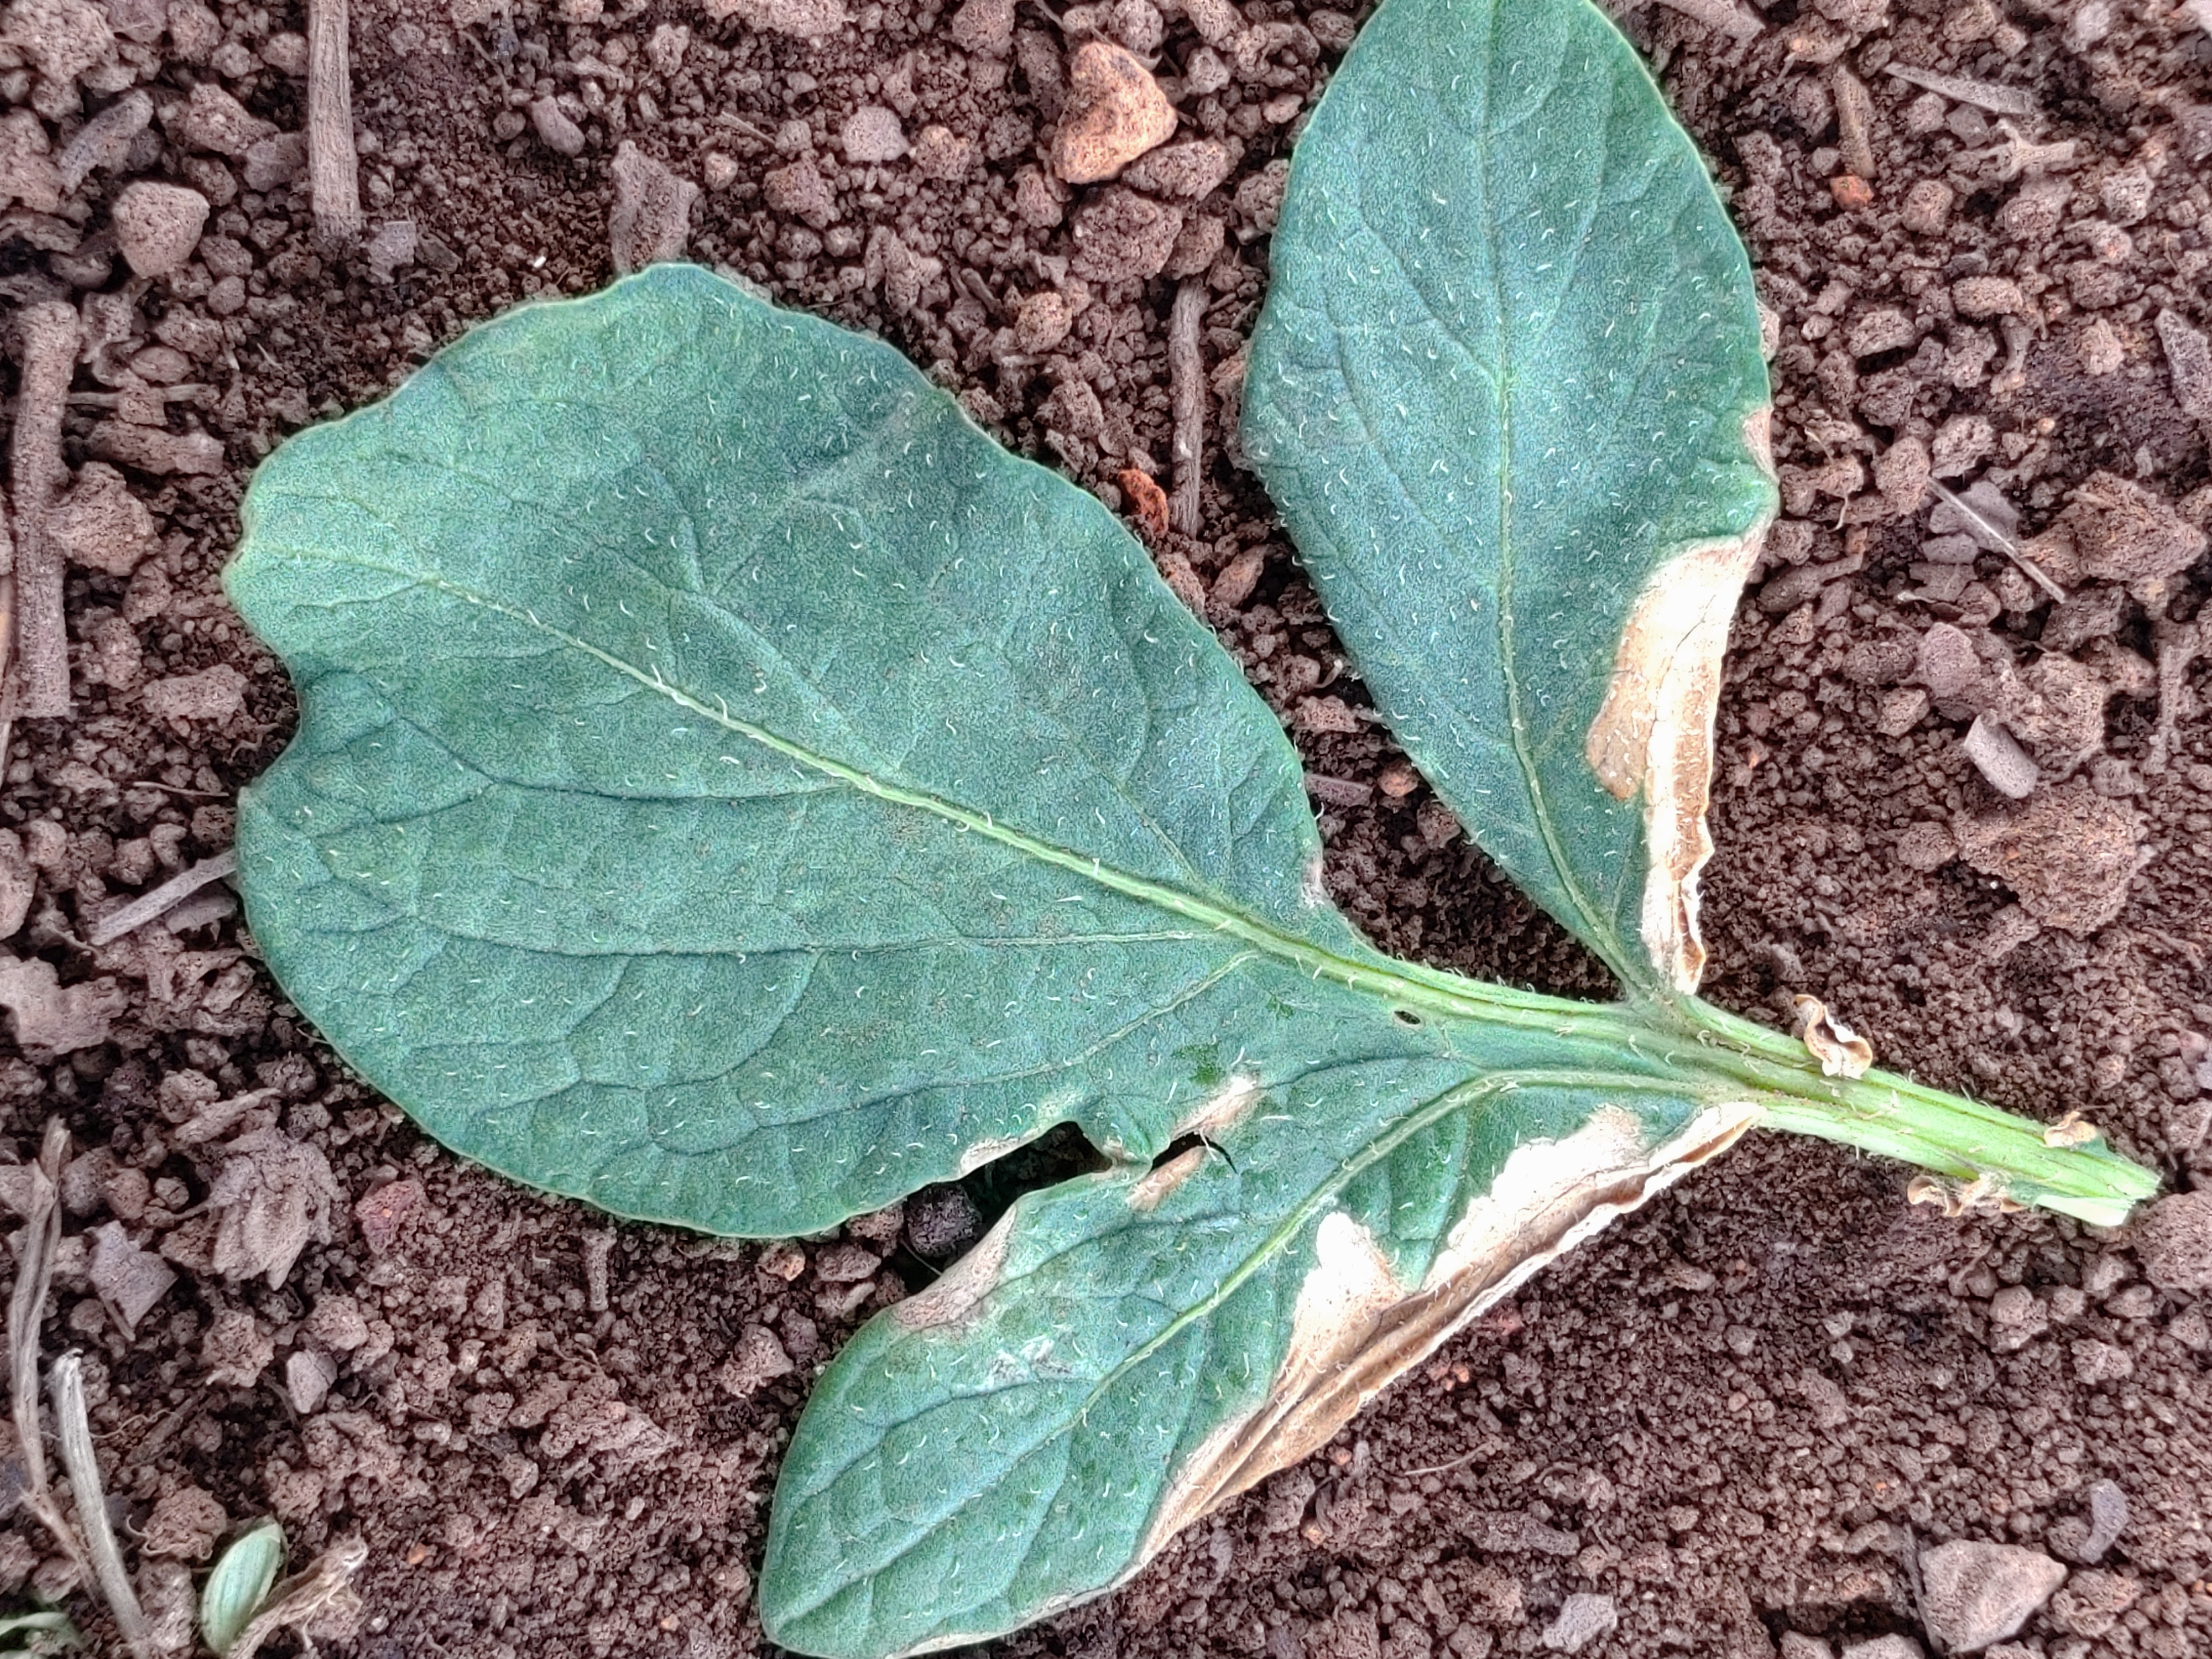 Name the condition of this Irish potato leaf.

early blight
